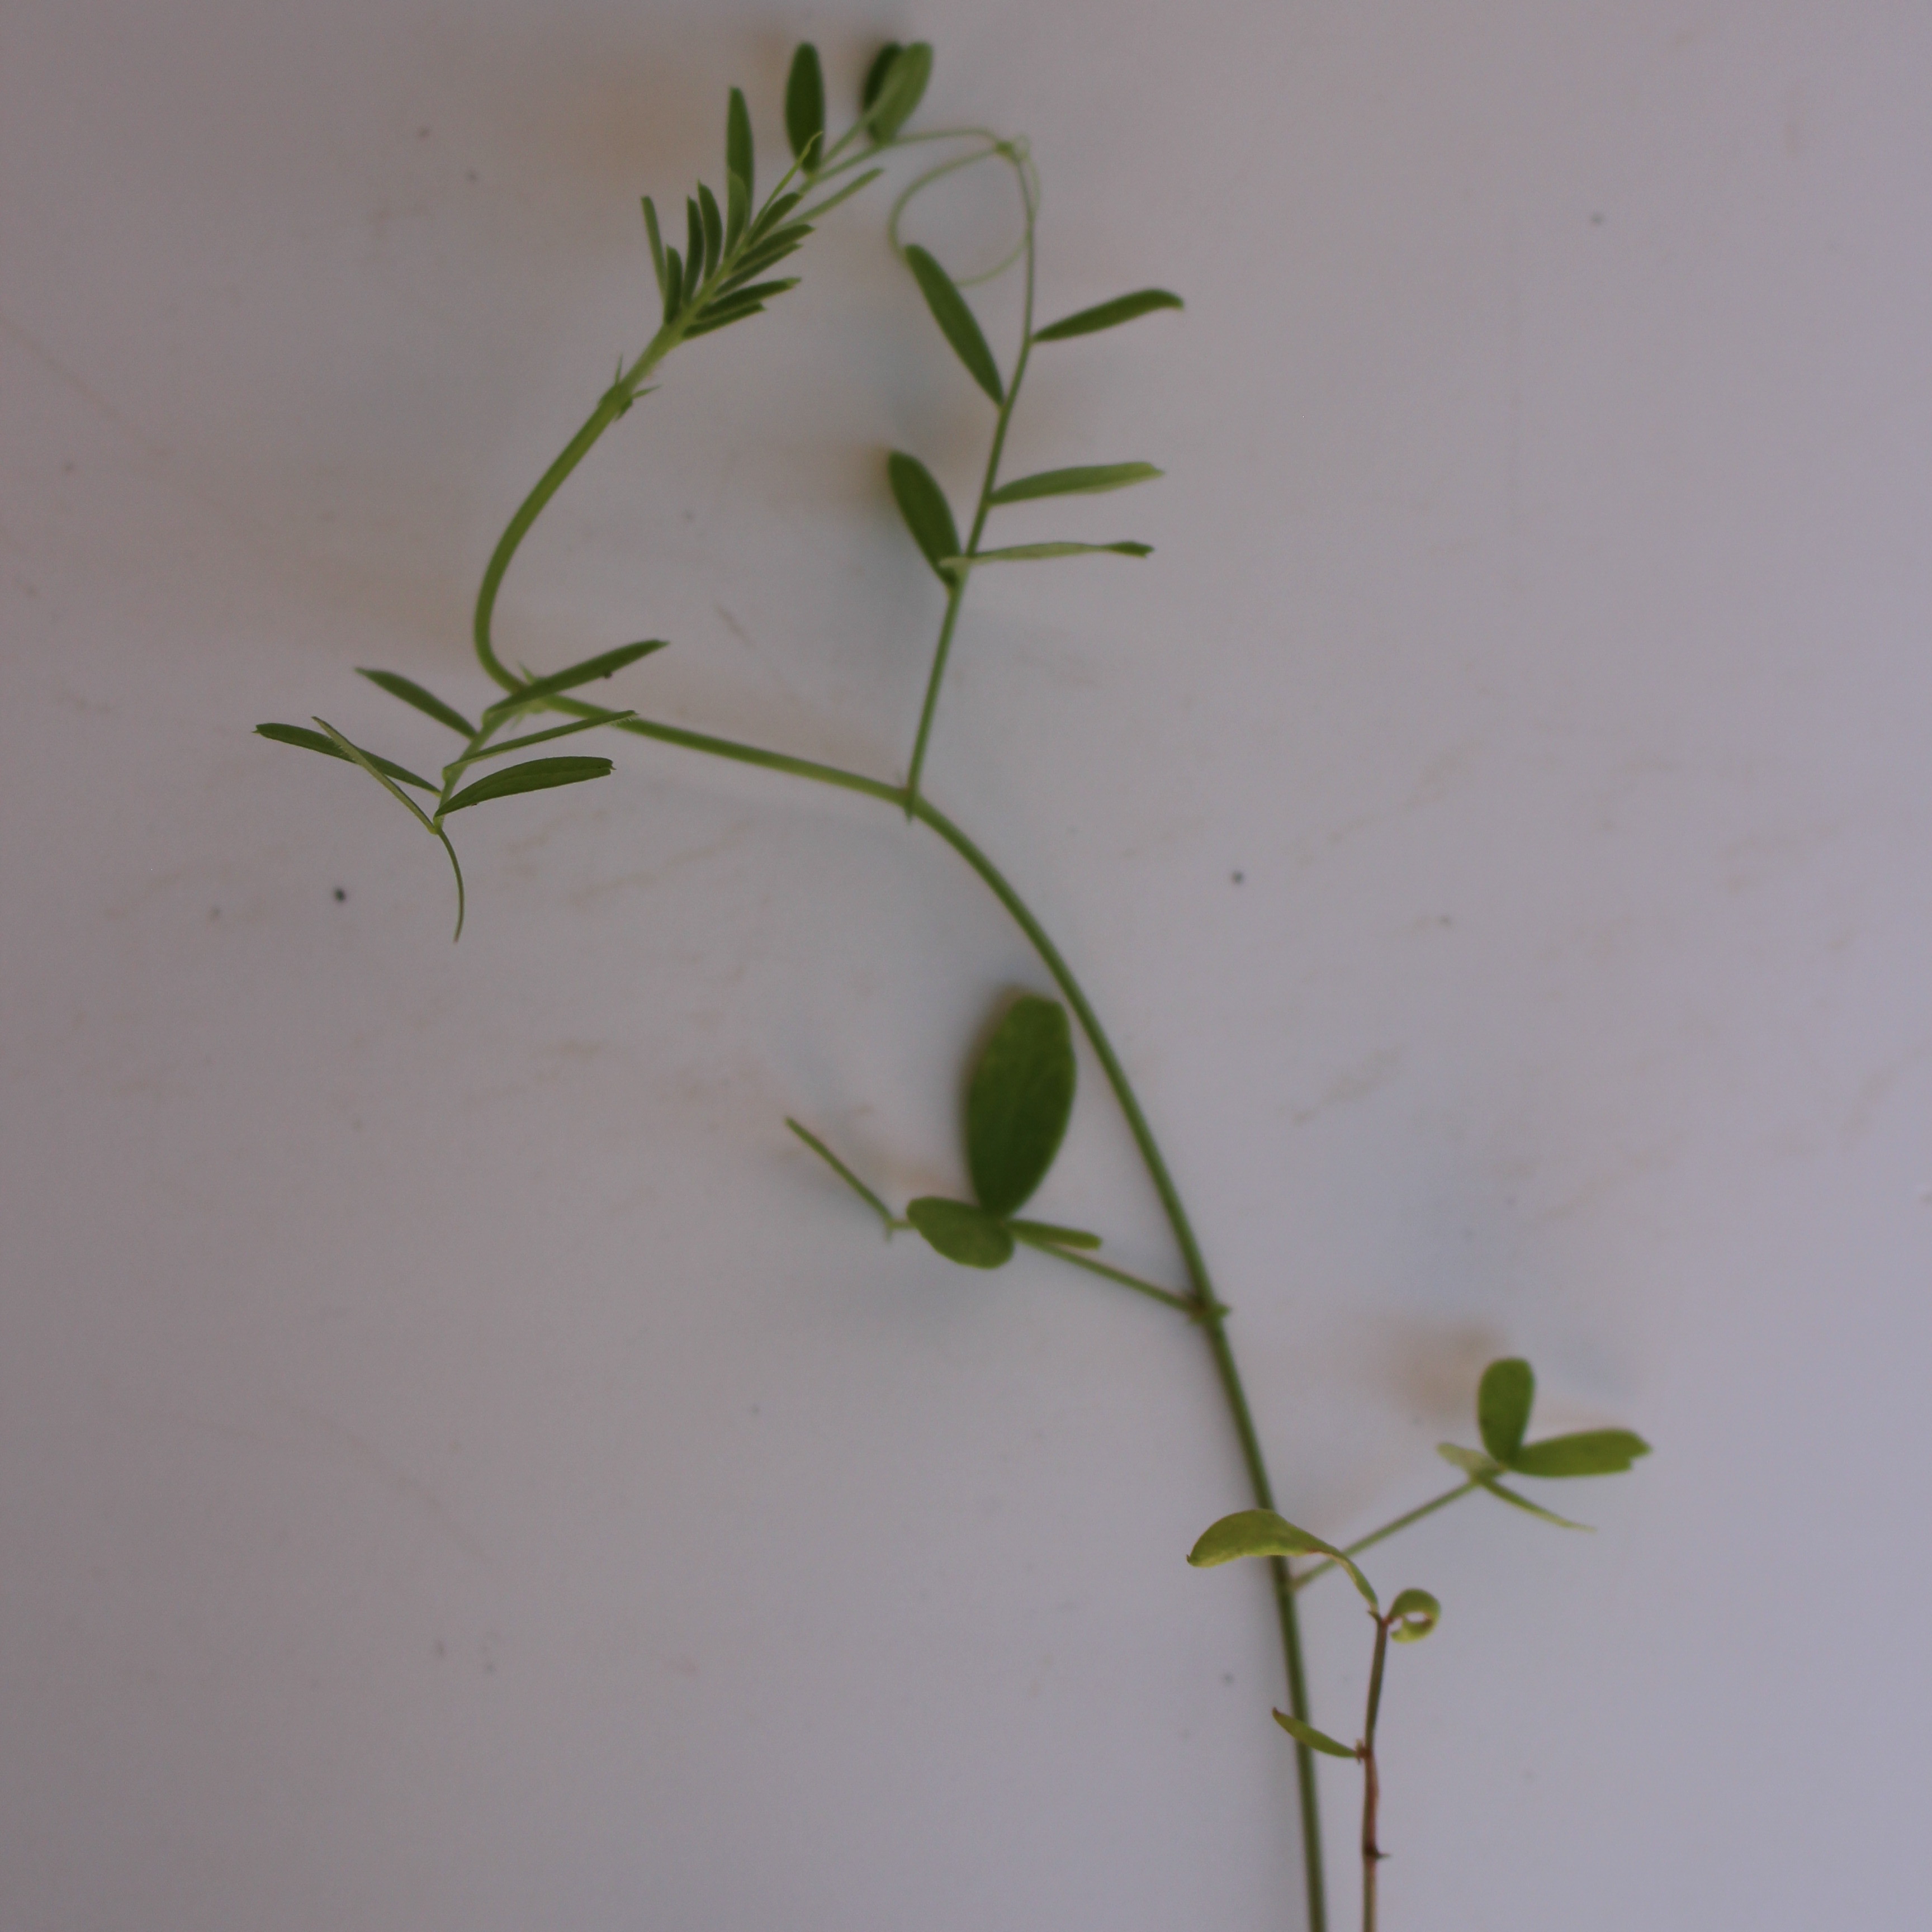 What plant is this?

Vicia sativa
